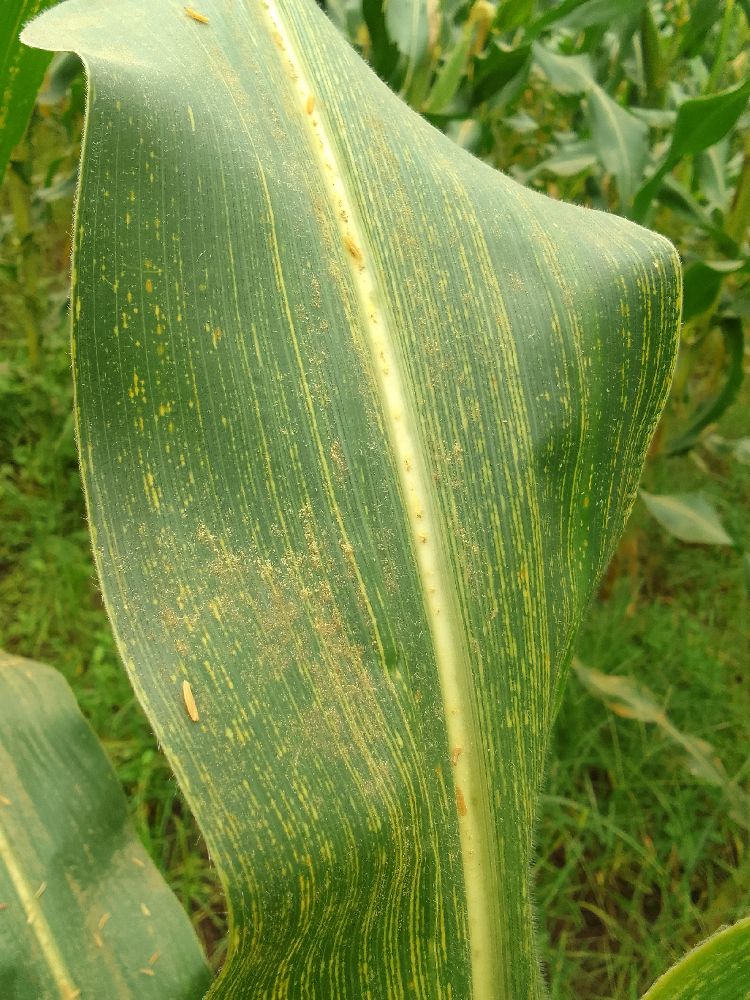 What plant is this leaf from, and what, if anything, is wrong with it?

maize, maize streak virus
